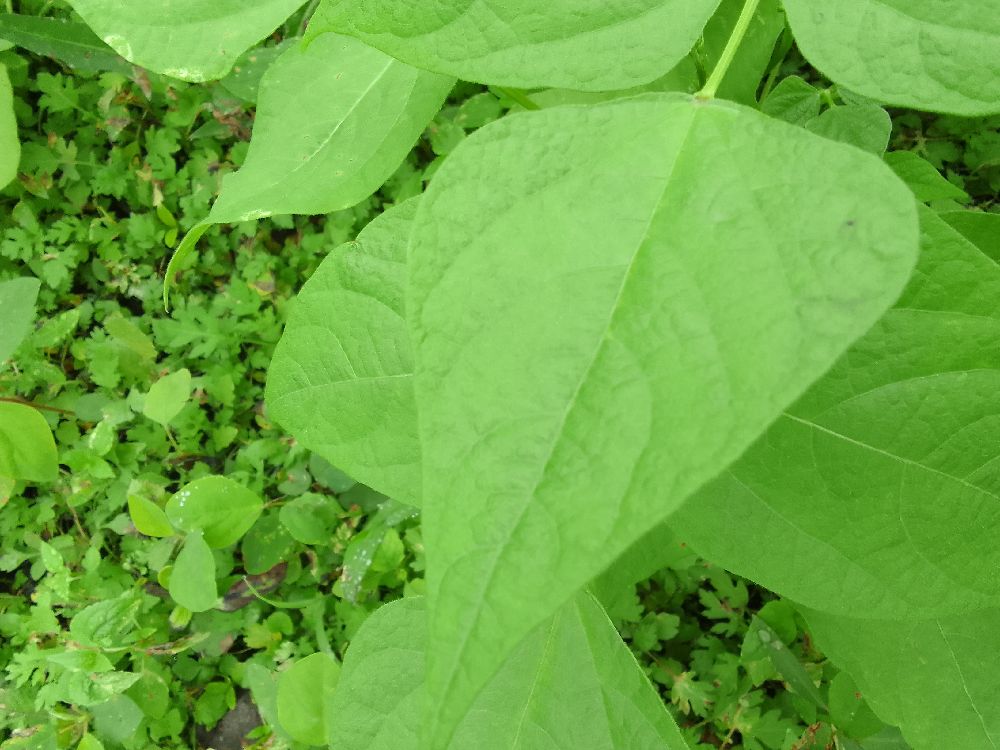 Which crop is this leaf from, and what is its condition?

common bean, healthy
